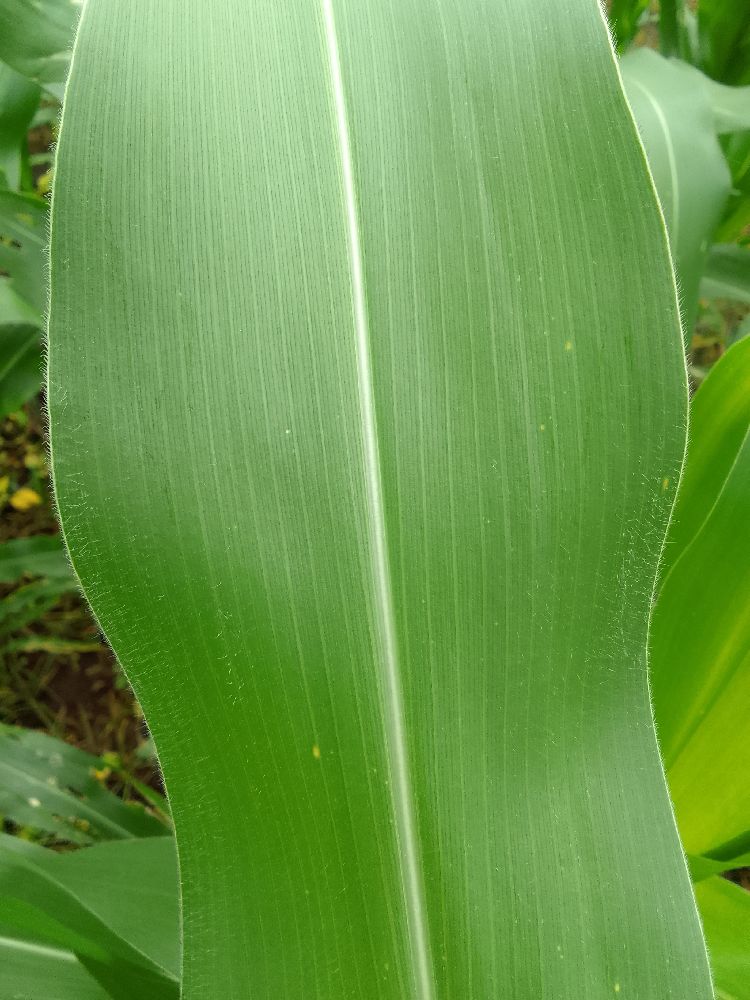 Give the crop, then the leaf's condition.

maize, healthy
